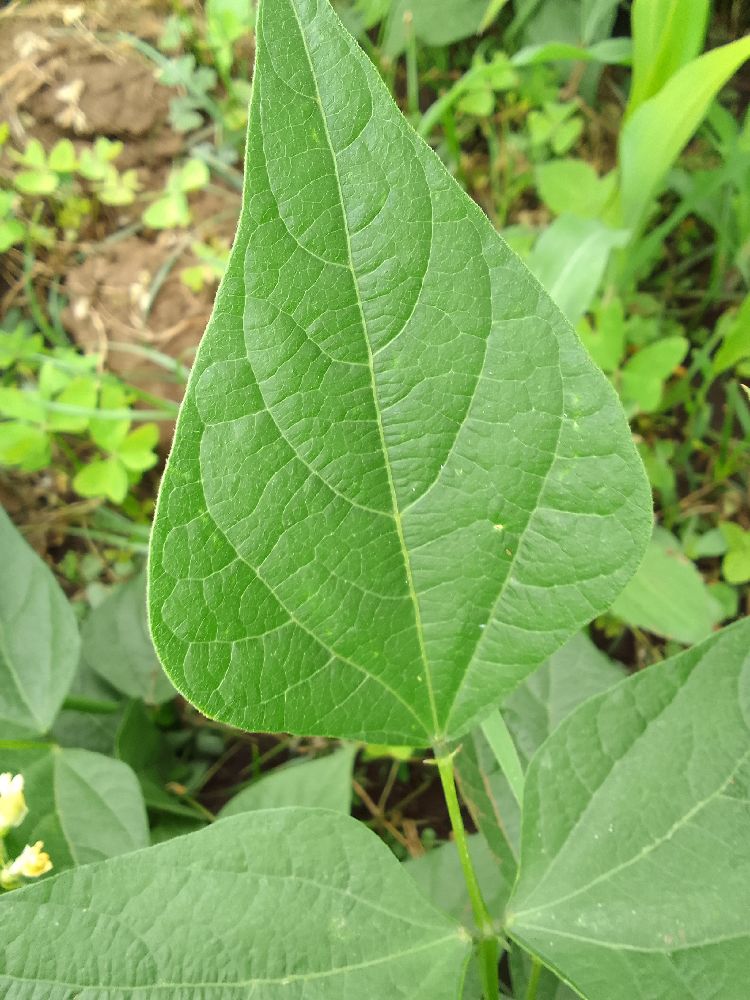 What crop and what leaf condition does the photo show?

common bean, healthy
